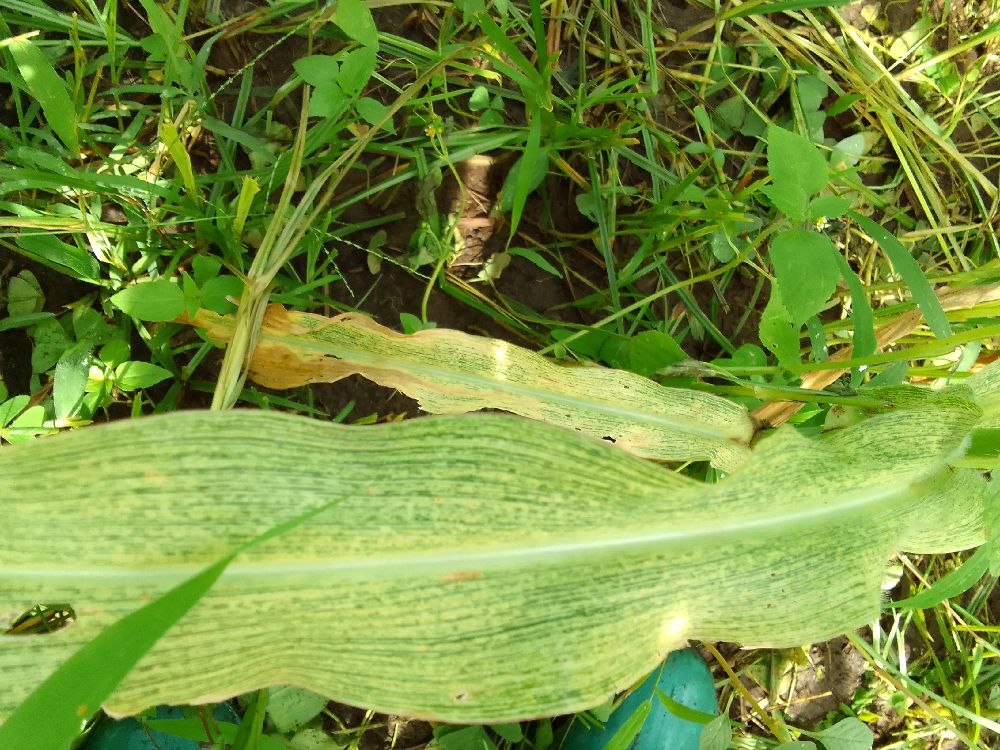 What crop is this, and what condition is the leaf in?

maize, maize streak virus
